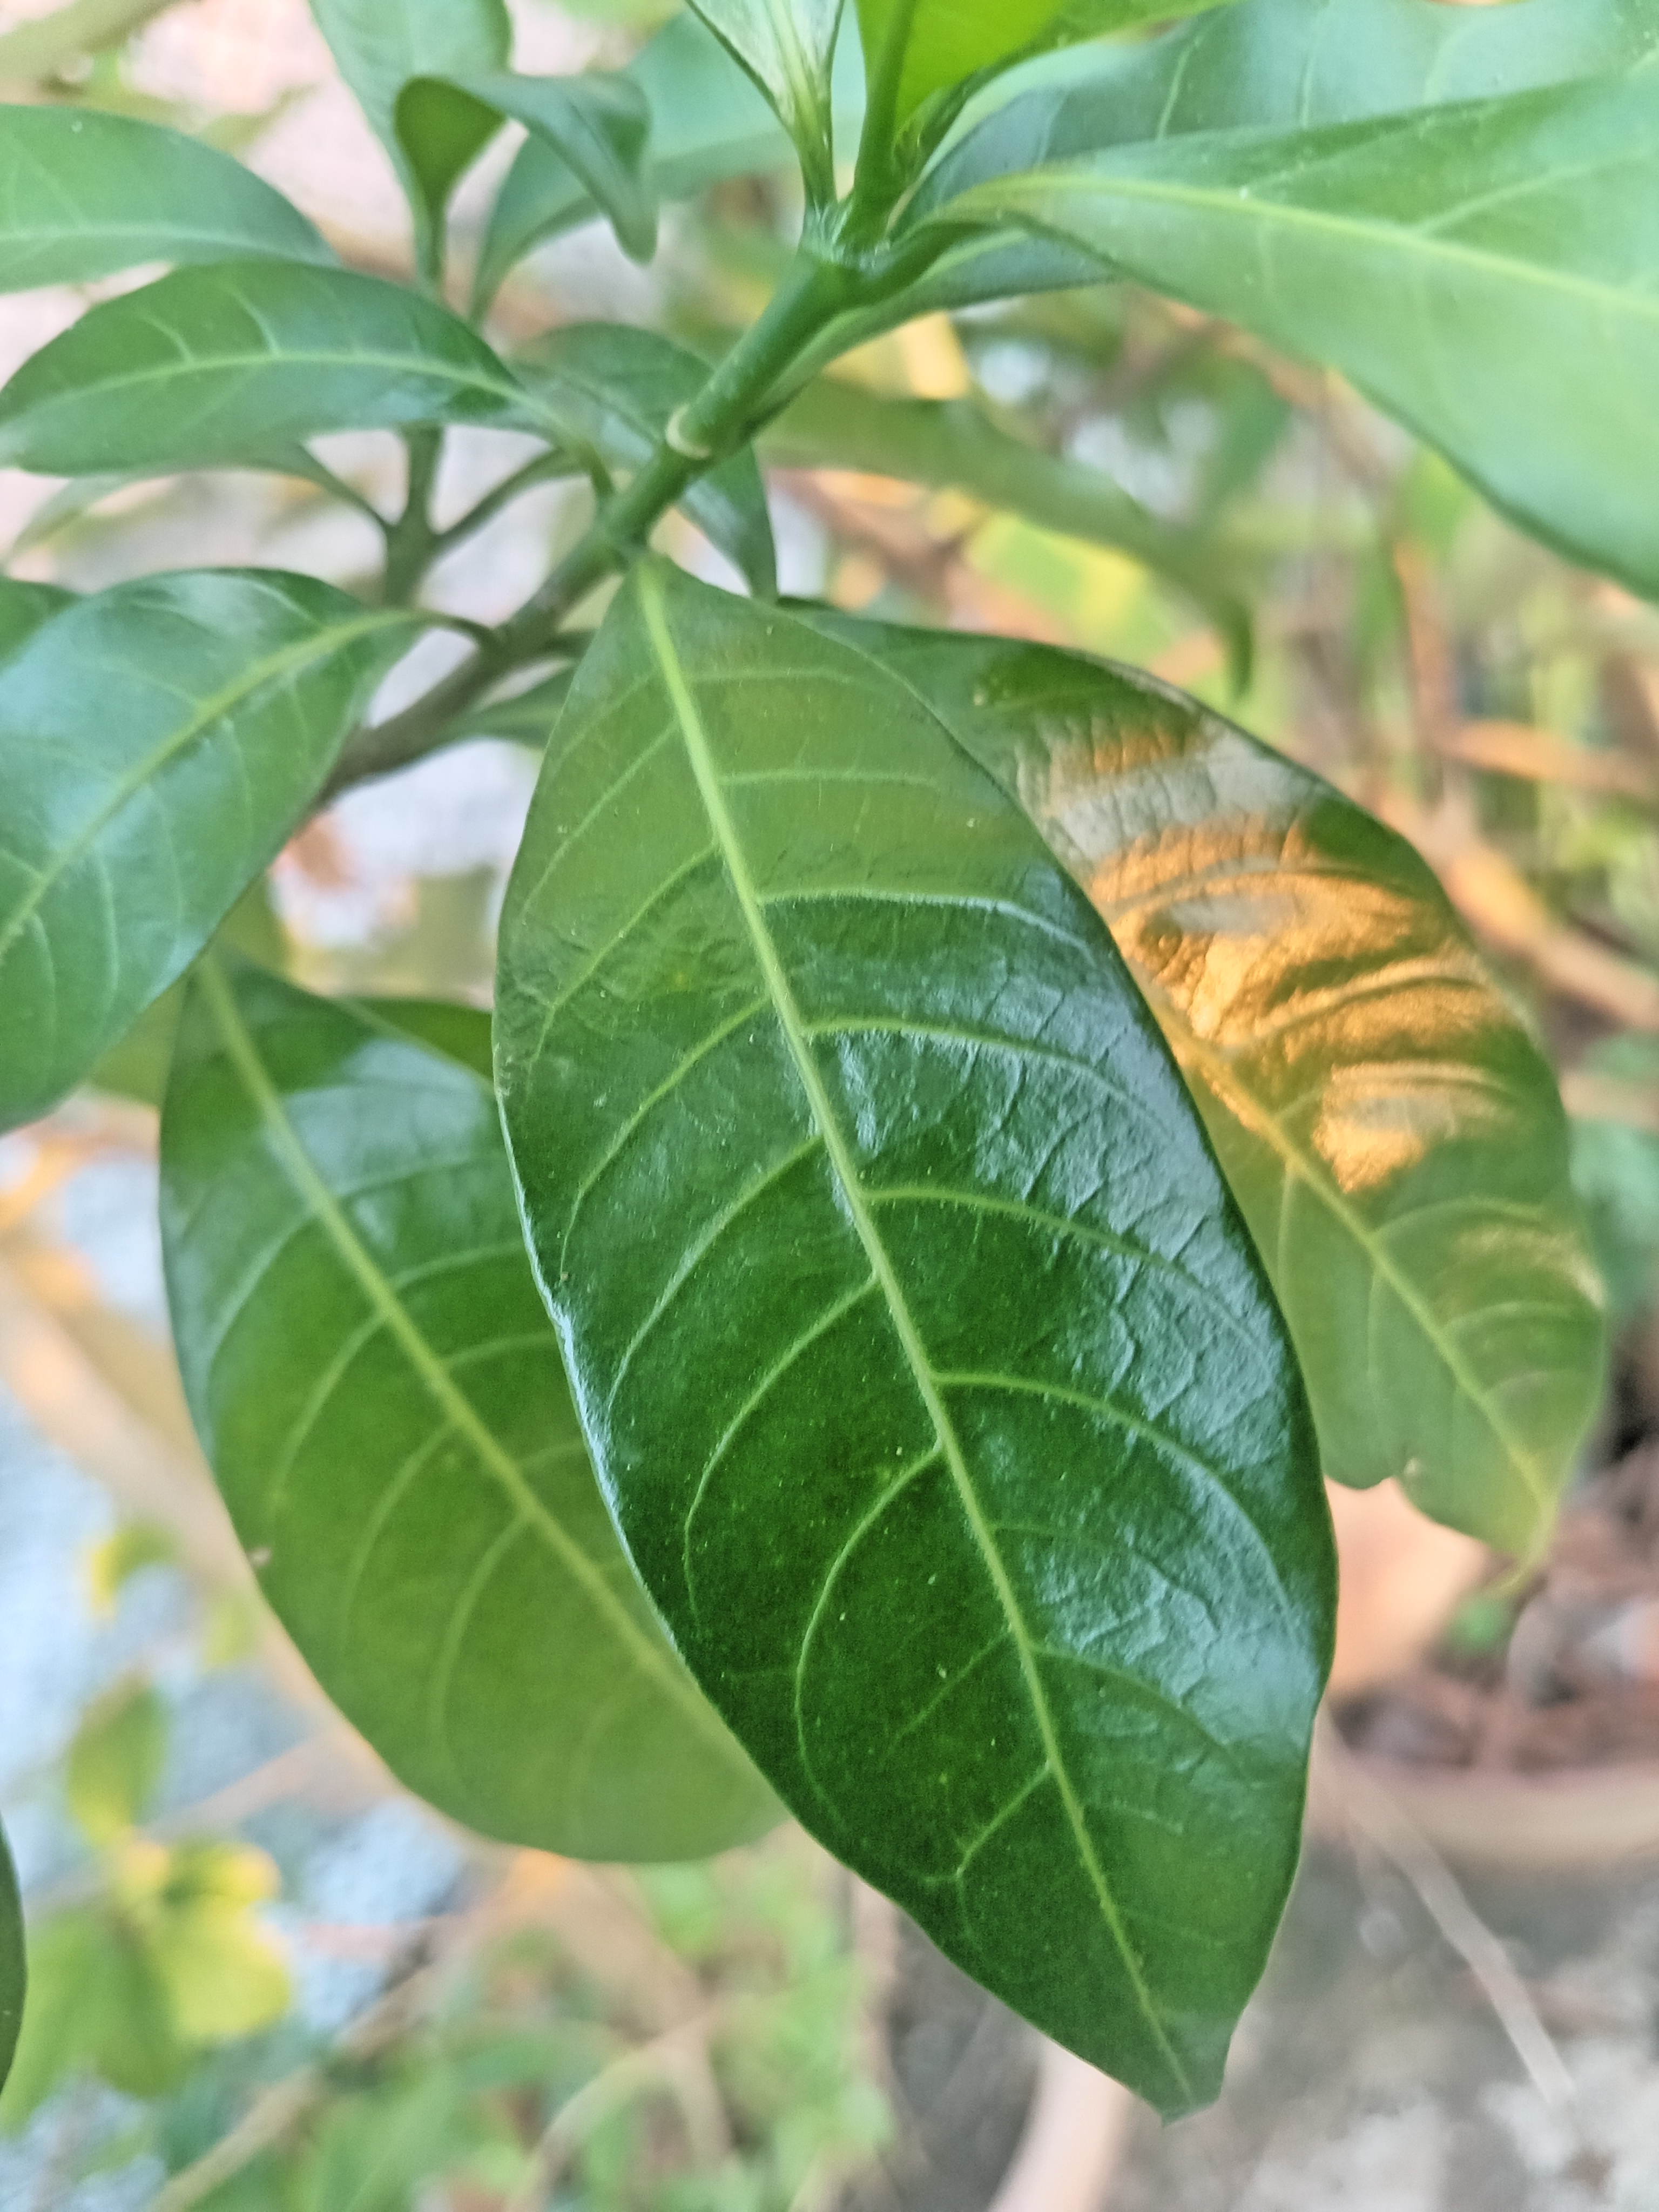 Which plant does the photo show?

togor
